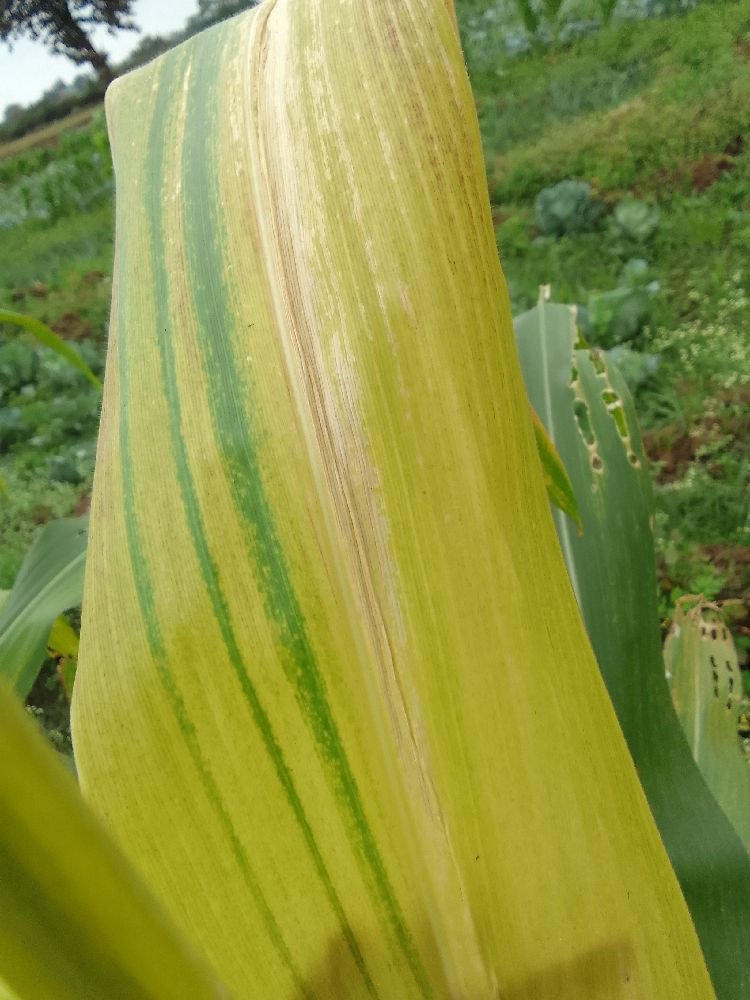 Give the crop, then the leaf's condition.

maize, maize lethal necrosis
